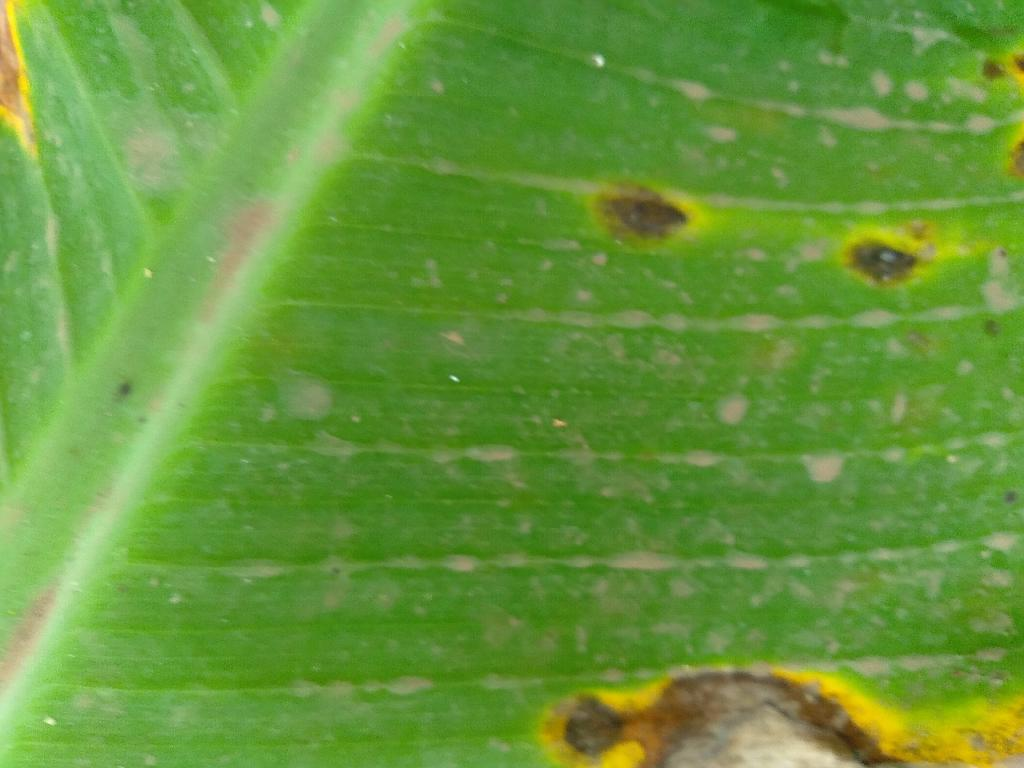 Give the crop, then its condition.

banana, black sigatoka
